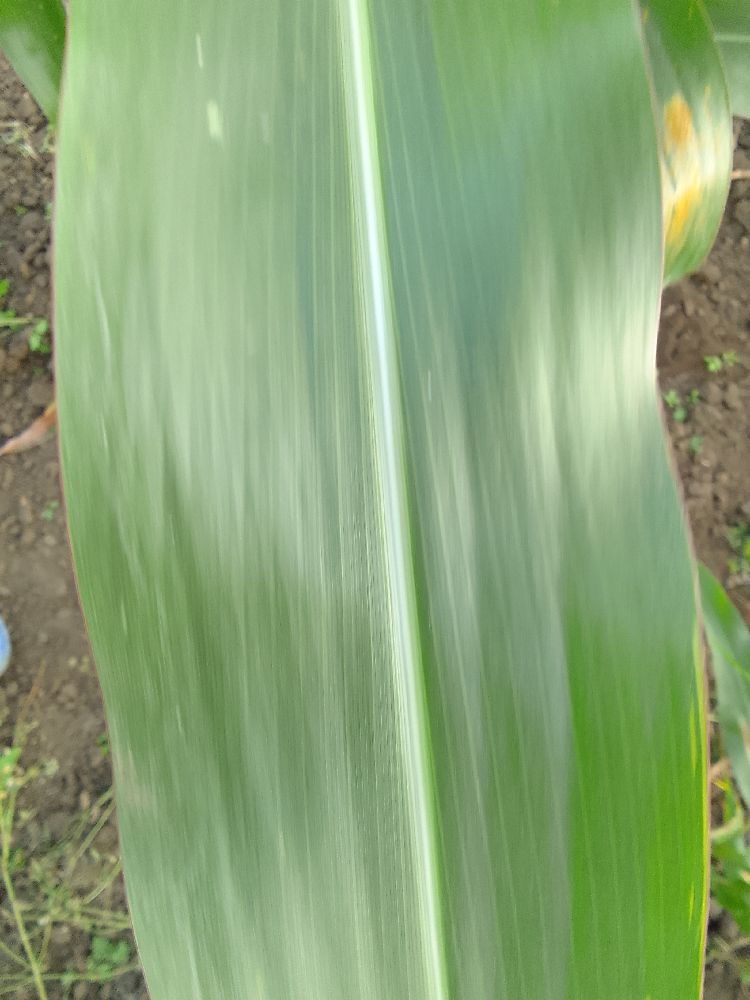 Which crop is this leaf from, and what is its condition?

maize, healthy
